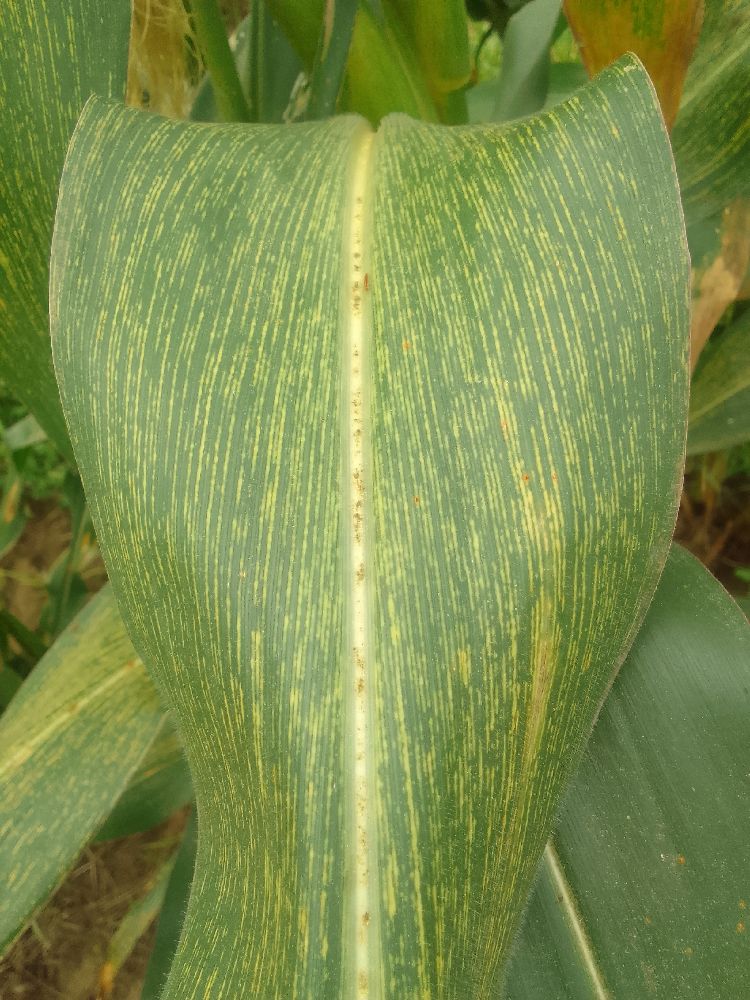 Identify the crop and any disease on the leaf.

maize, maize streak virus
